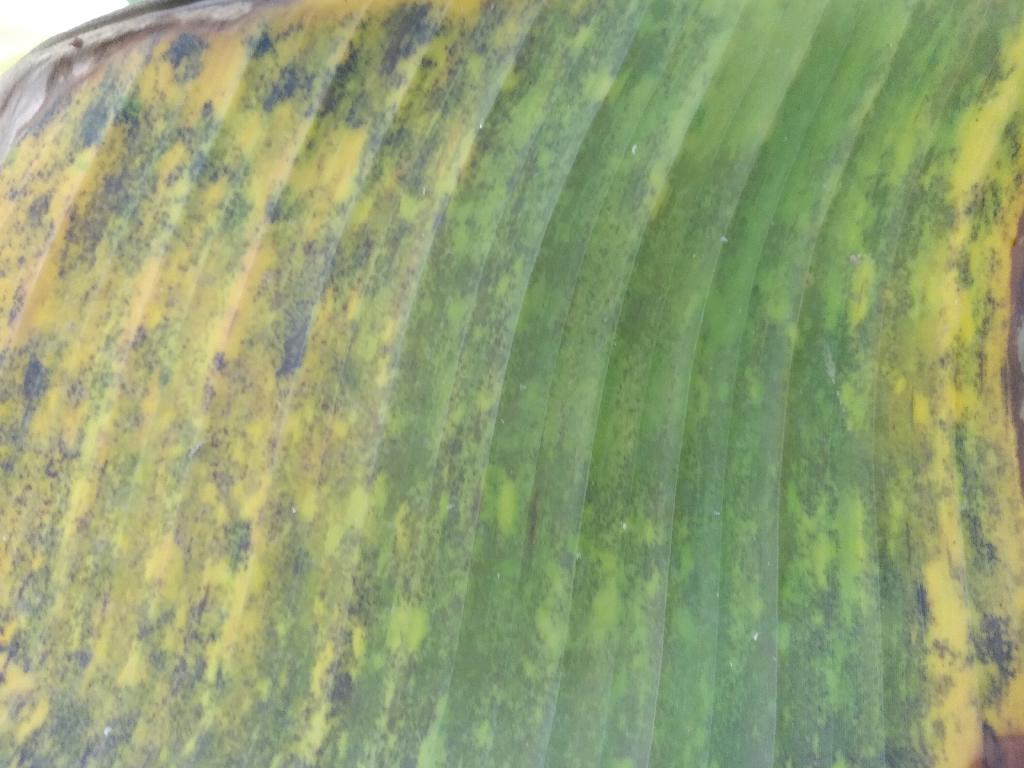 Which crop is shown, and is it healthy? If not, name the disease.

banana, black sigatoka
